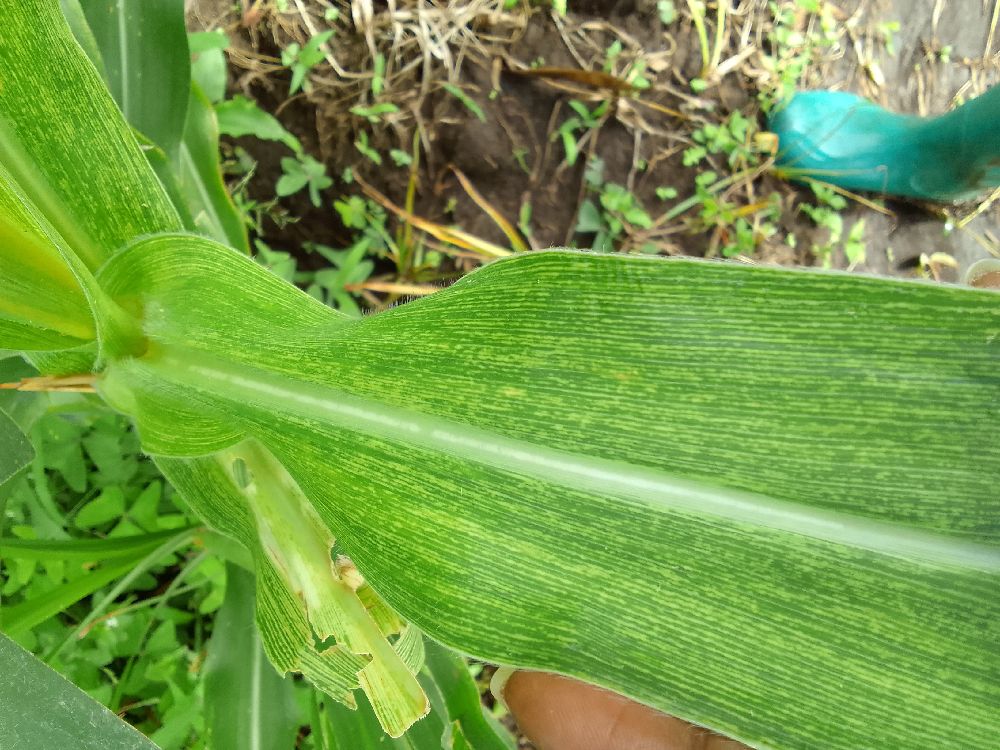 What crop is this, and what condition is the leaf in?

maize, maize streak virus
